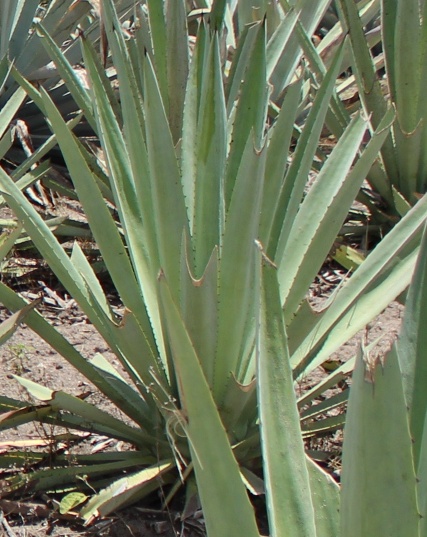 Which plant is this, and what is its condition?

agave, yellow
